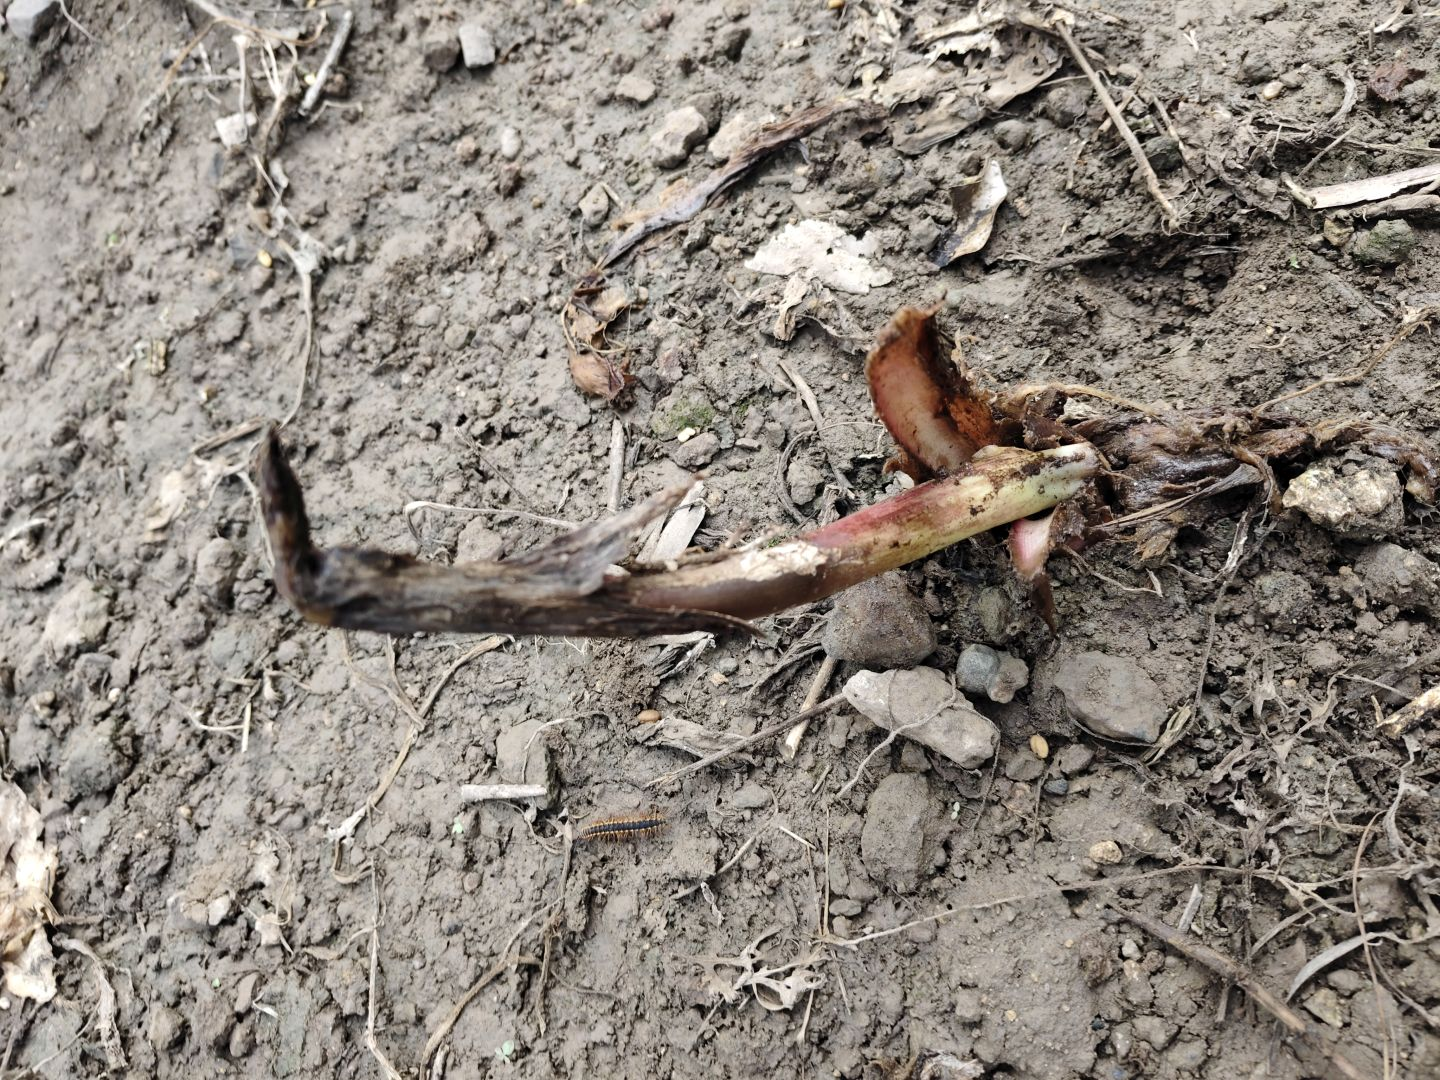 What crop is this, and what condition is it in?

taro, root rot
